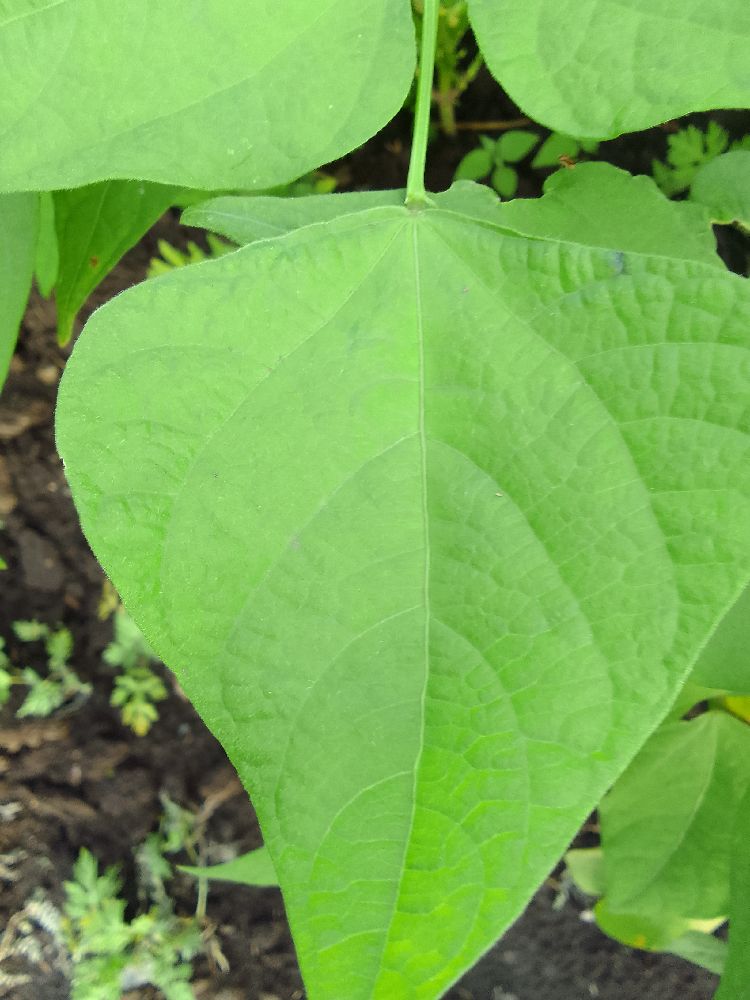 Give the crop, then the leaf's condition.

common bean, healthy
